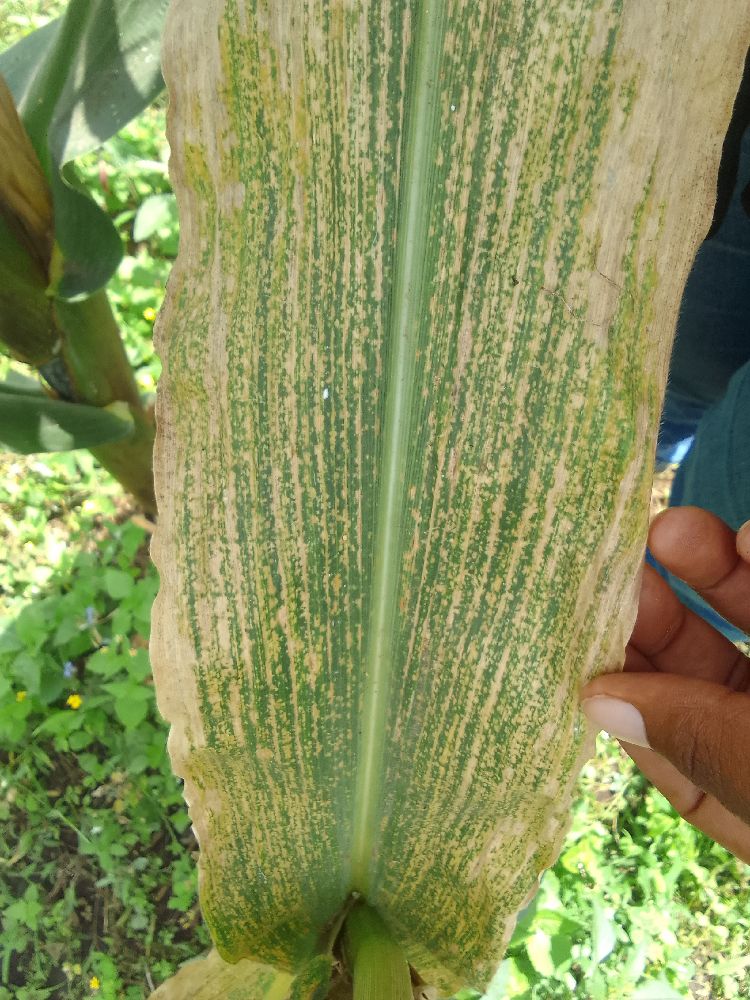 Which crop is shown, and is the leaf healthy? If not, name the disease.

maize, maize lethal necrosis
